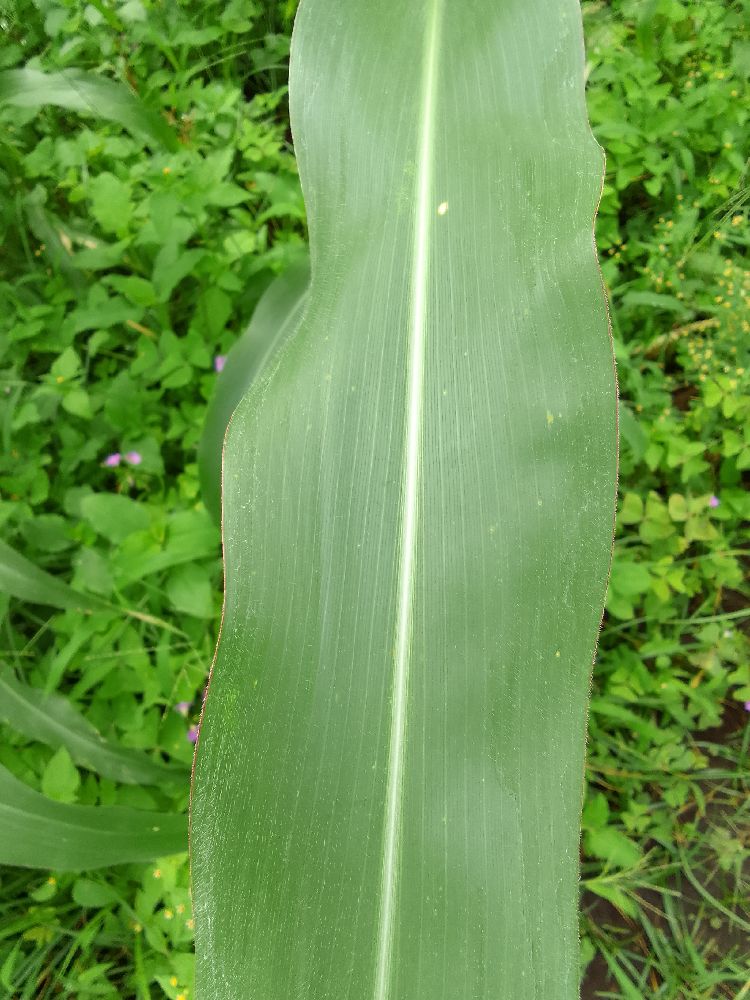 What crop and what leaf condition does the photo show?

maize, healthy
